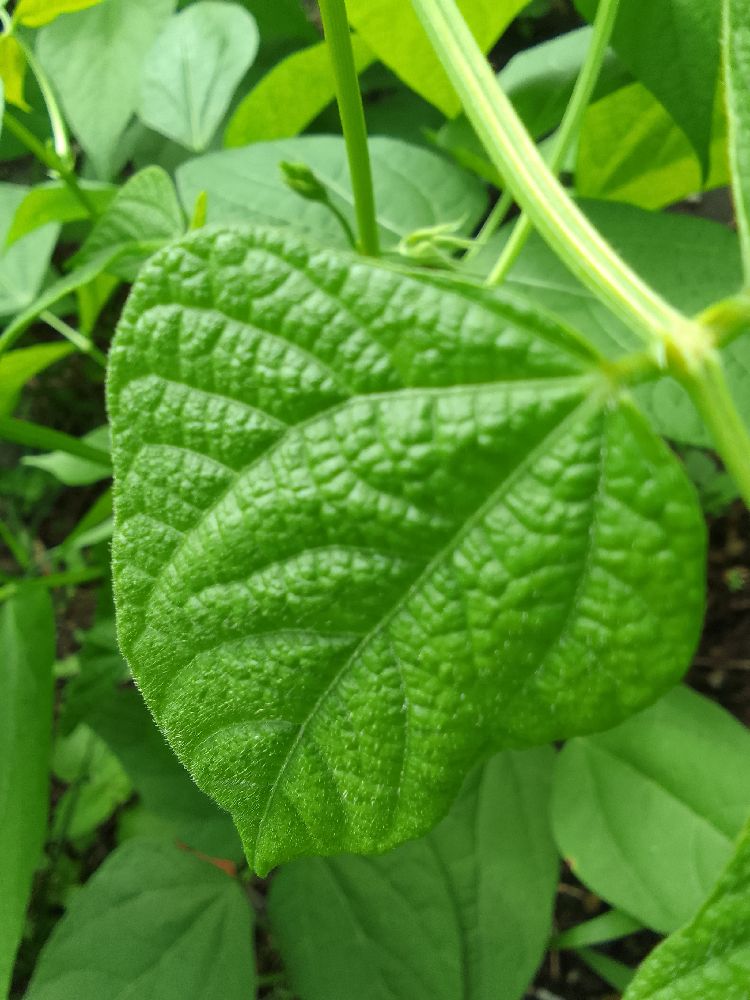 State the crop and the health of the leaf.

common bean, healthy
